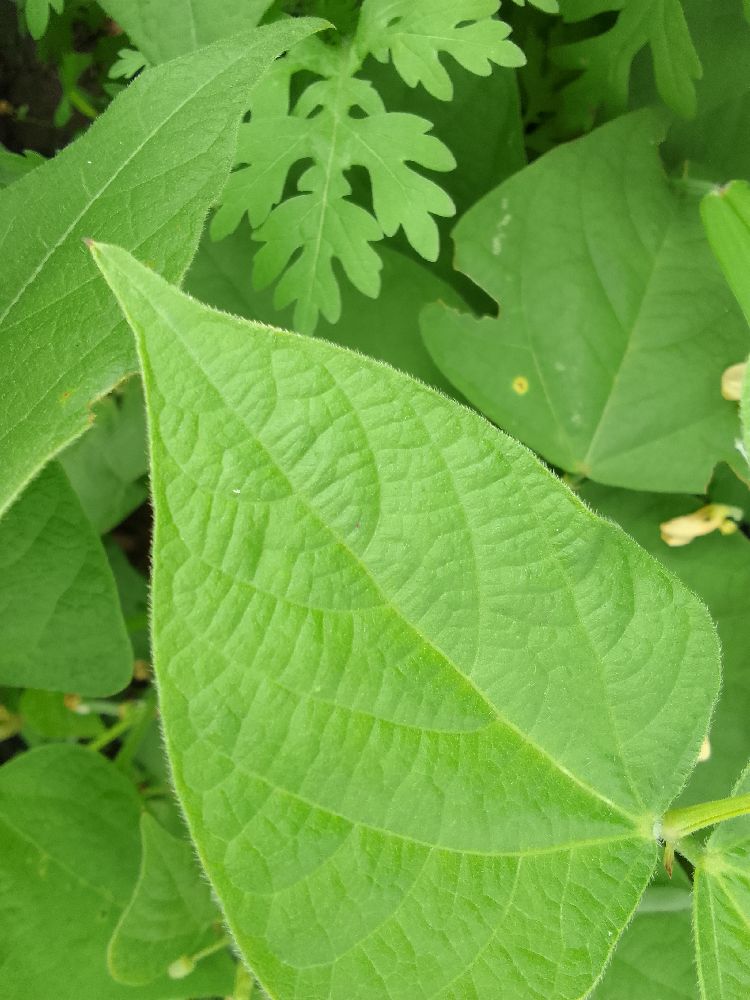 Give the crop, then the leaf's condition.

common bean, healthy
